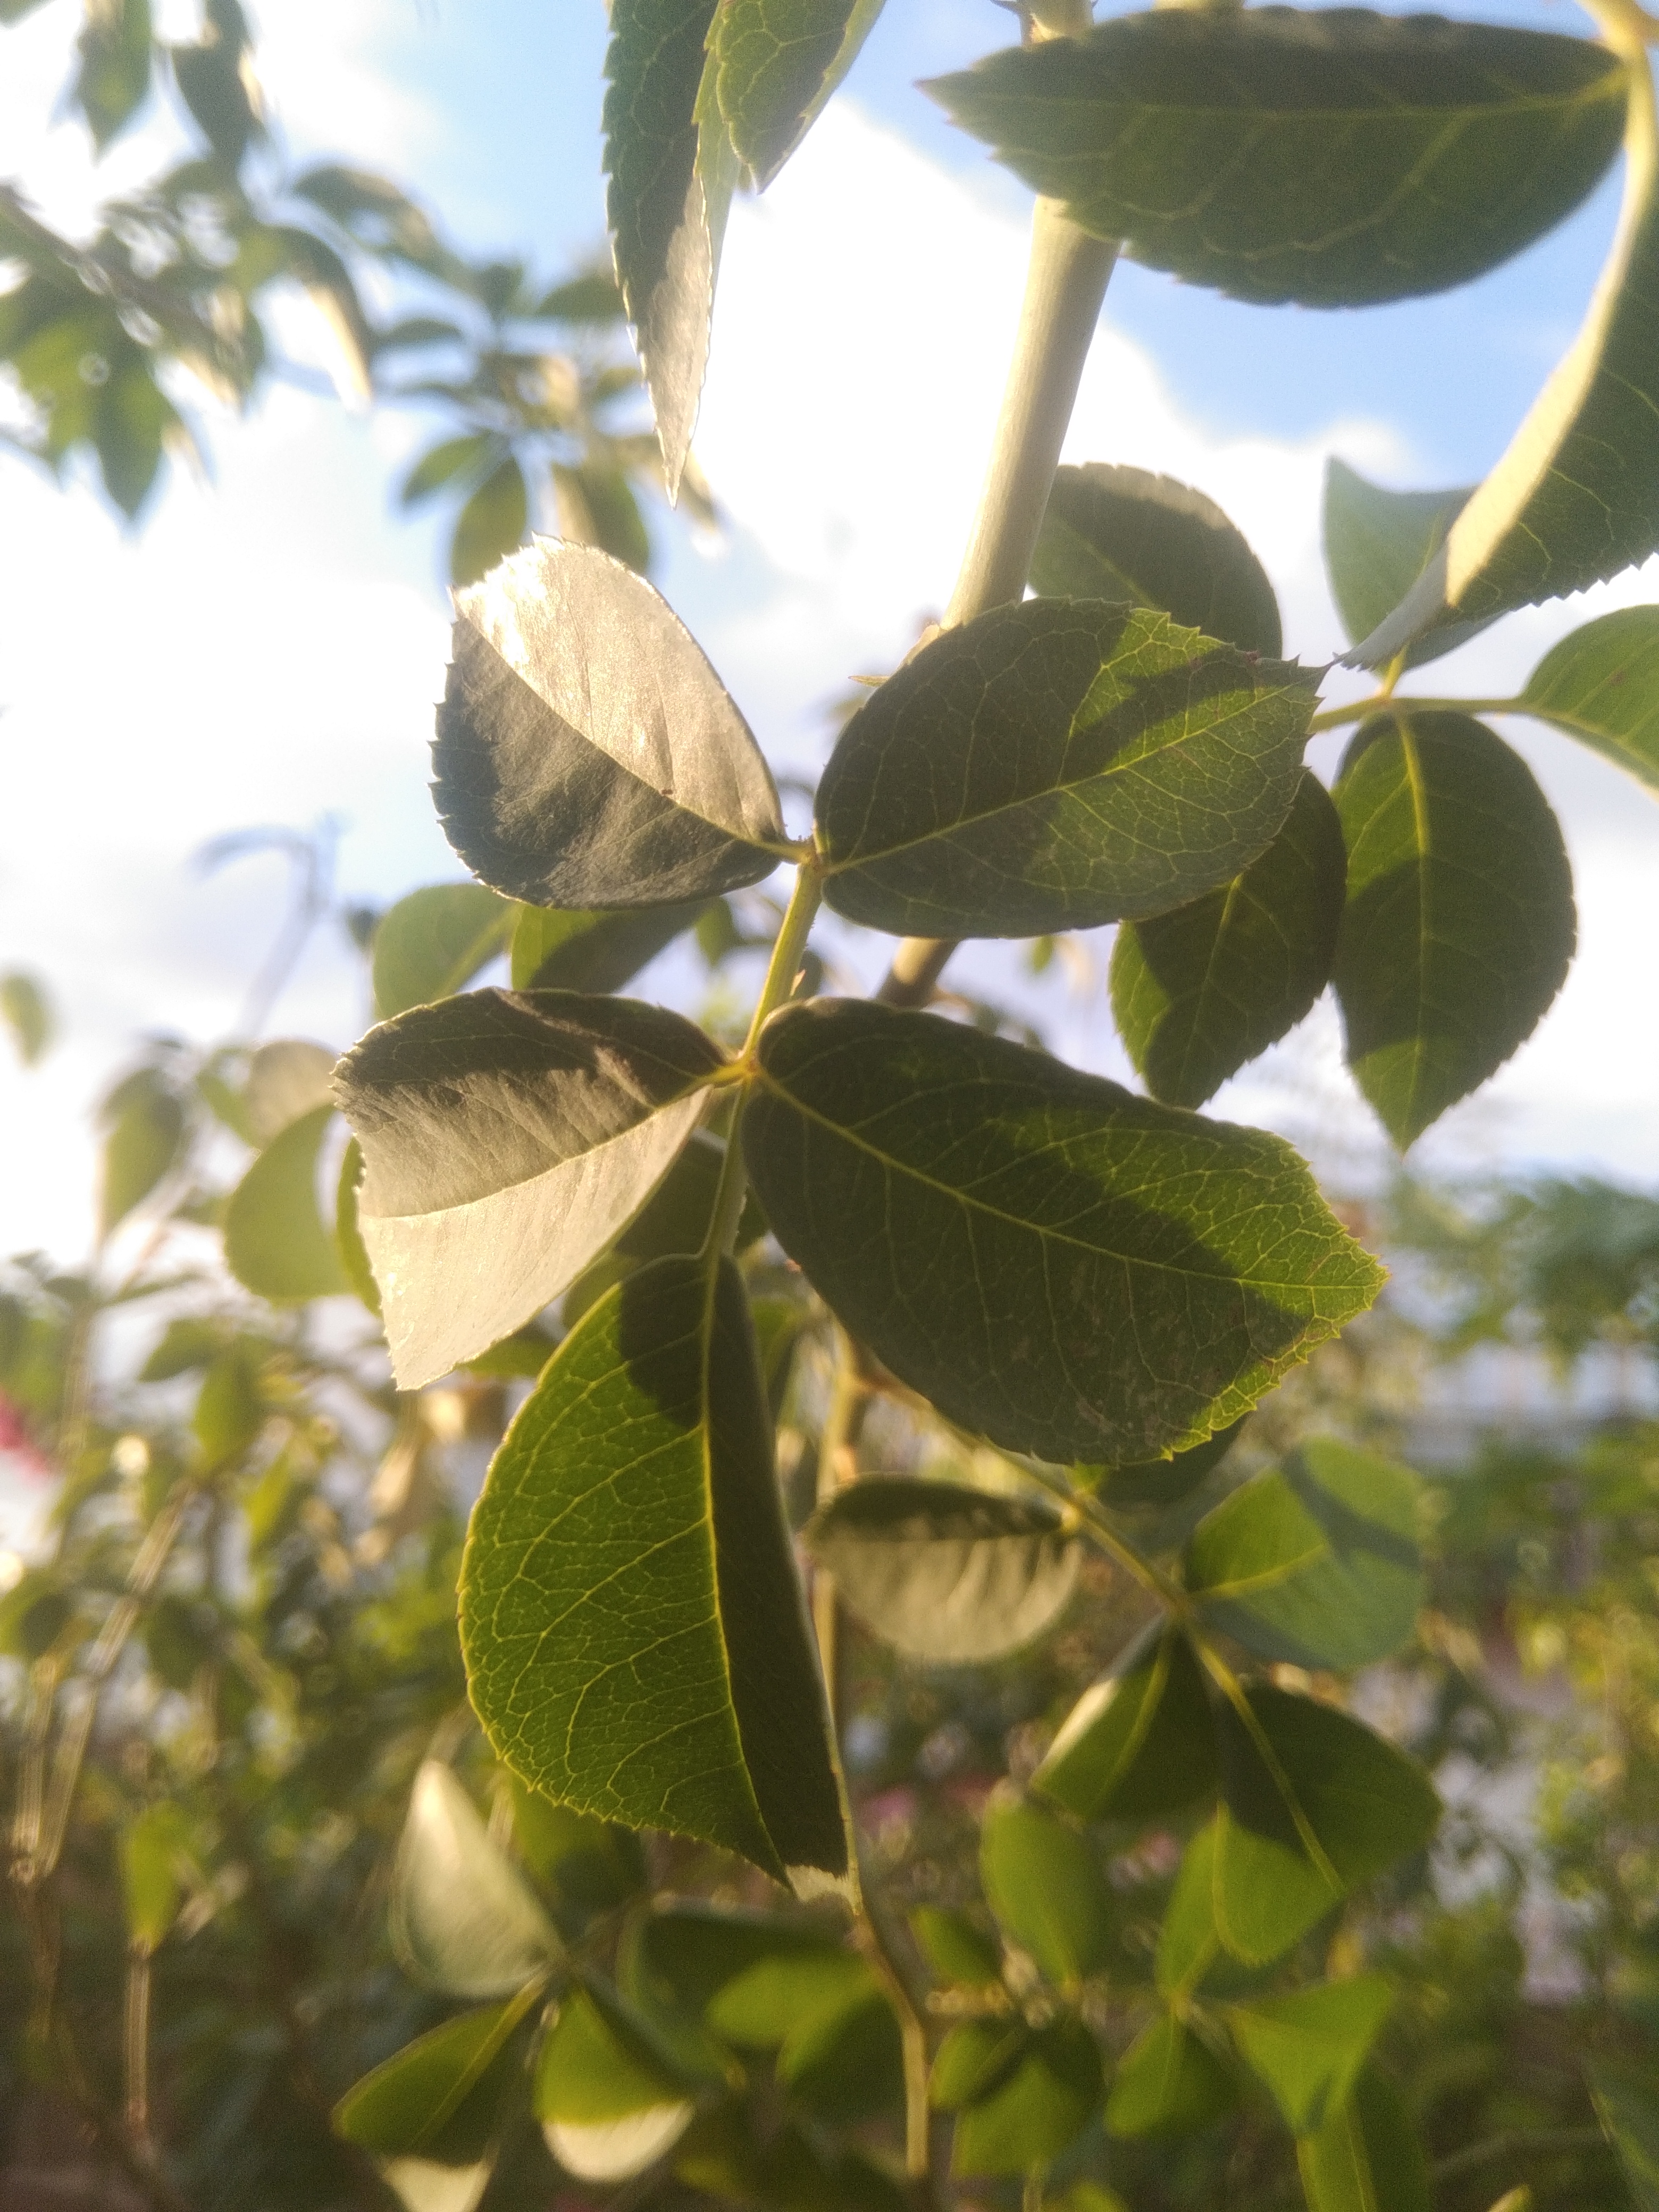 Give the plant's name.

rose
